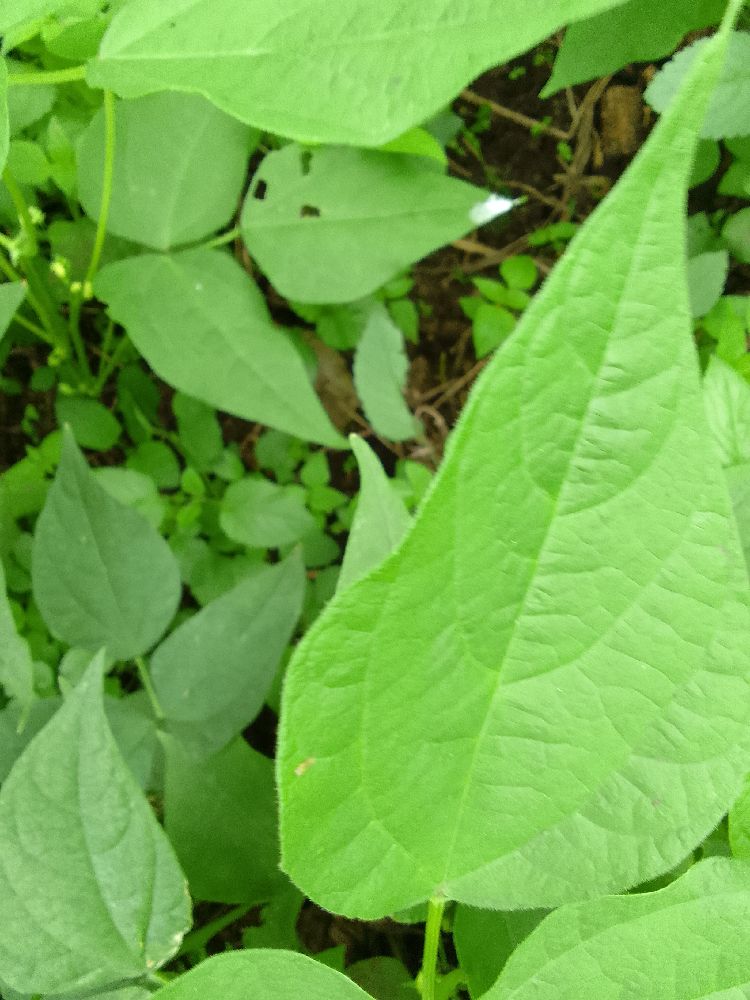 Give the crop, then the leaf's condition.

common bean, healthy
